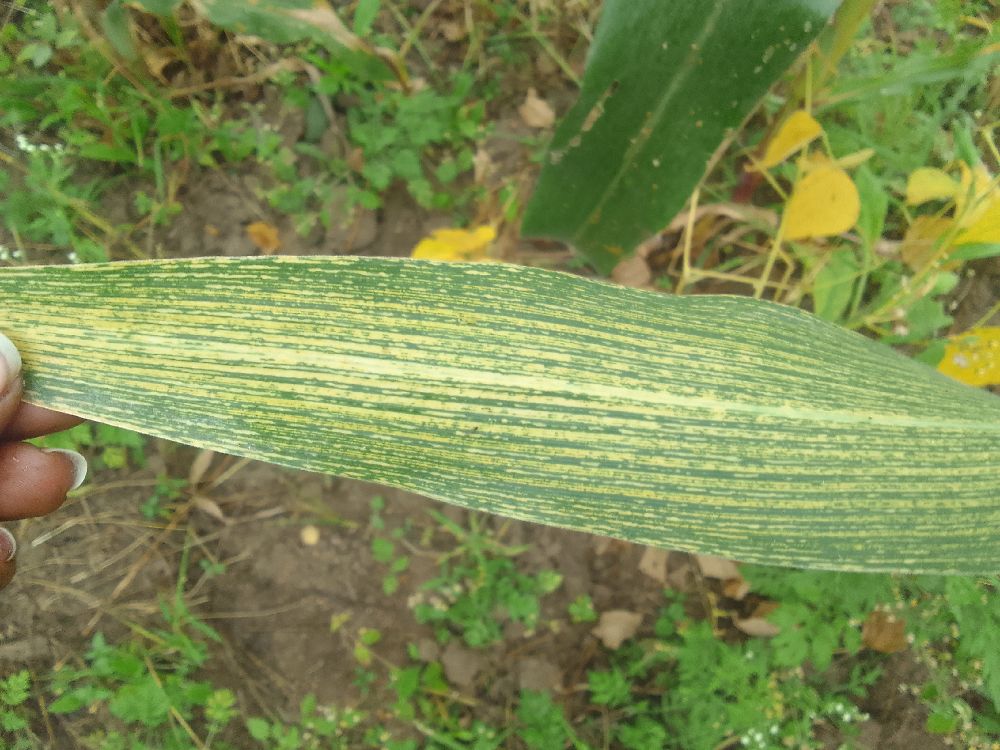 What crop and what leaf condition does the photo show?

maize, maize streak virus
